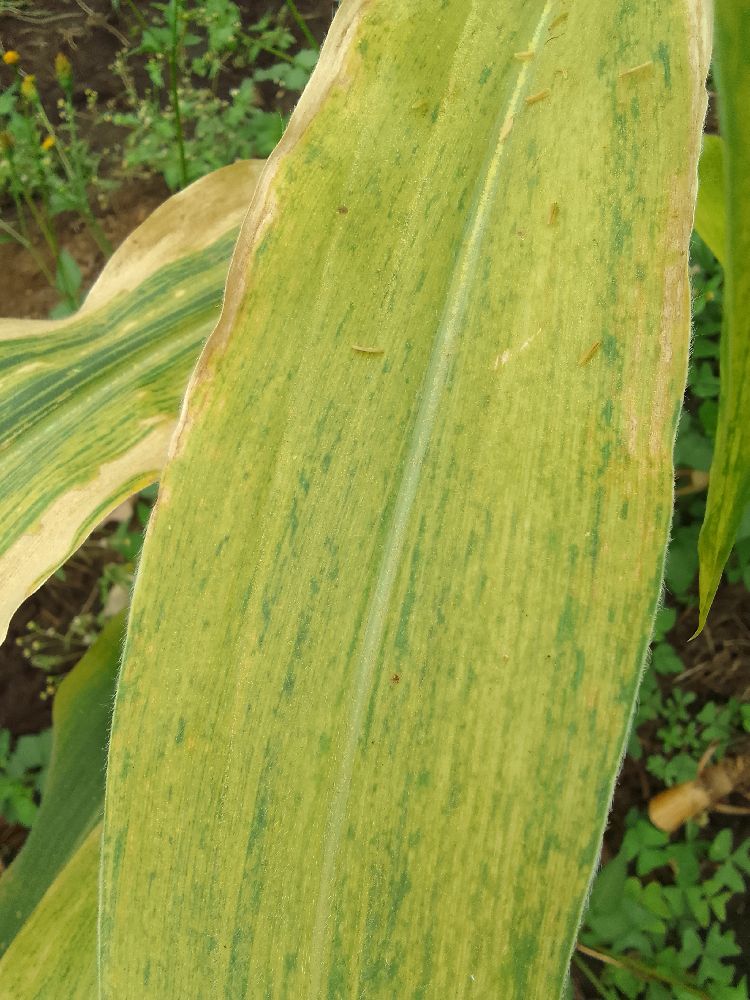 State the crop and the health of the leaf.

maize, maize lethal necrosis
